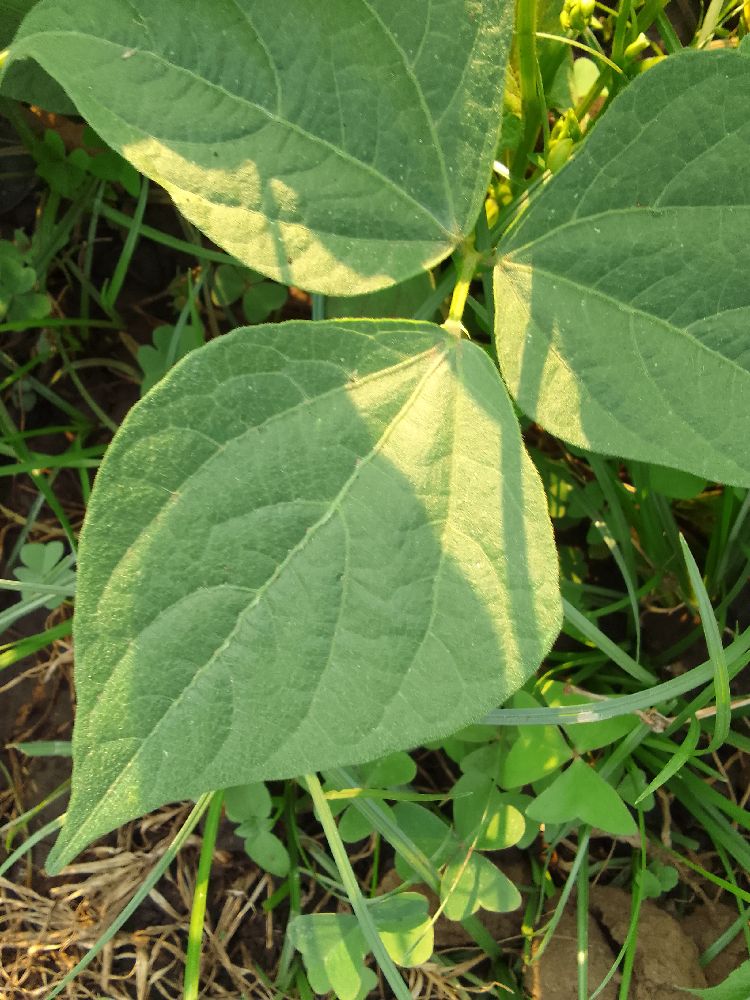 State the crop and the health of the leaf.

common bean, healthy
